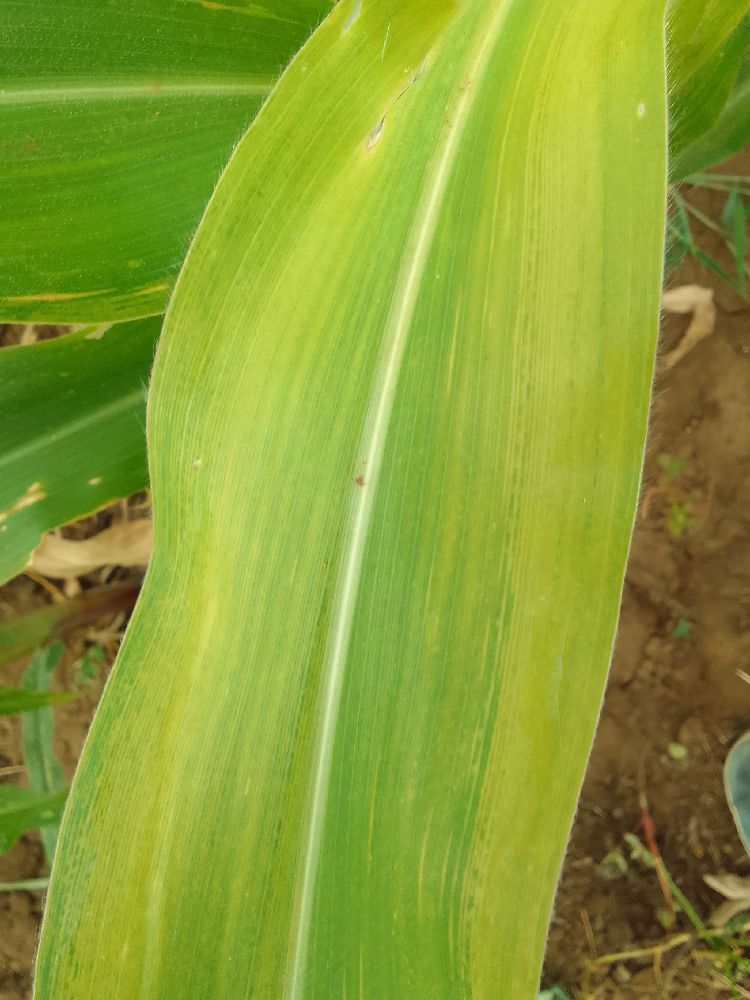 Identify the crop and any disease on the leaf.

maize, maize lethal necrosis
